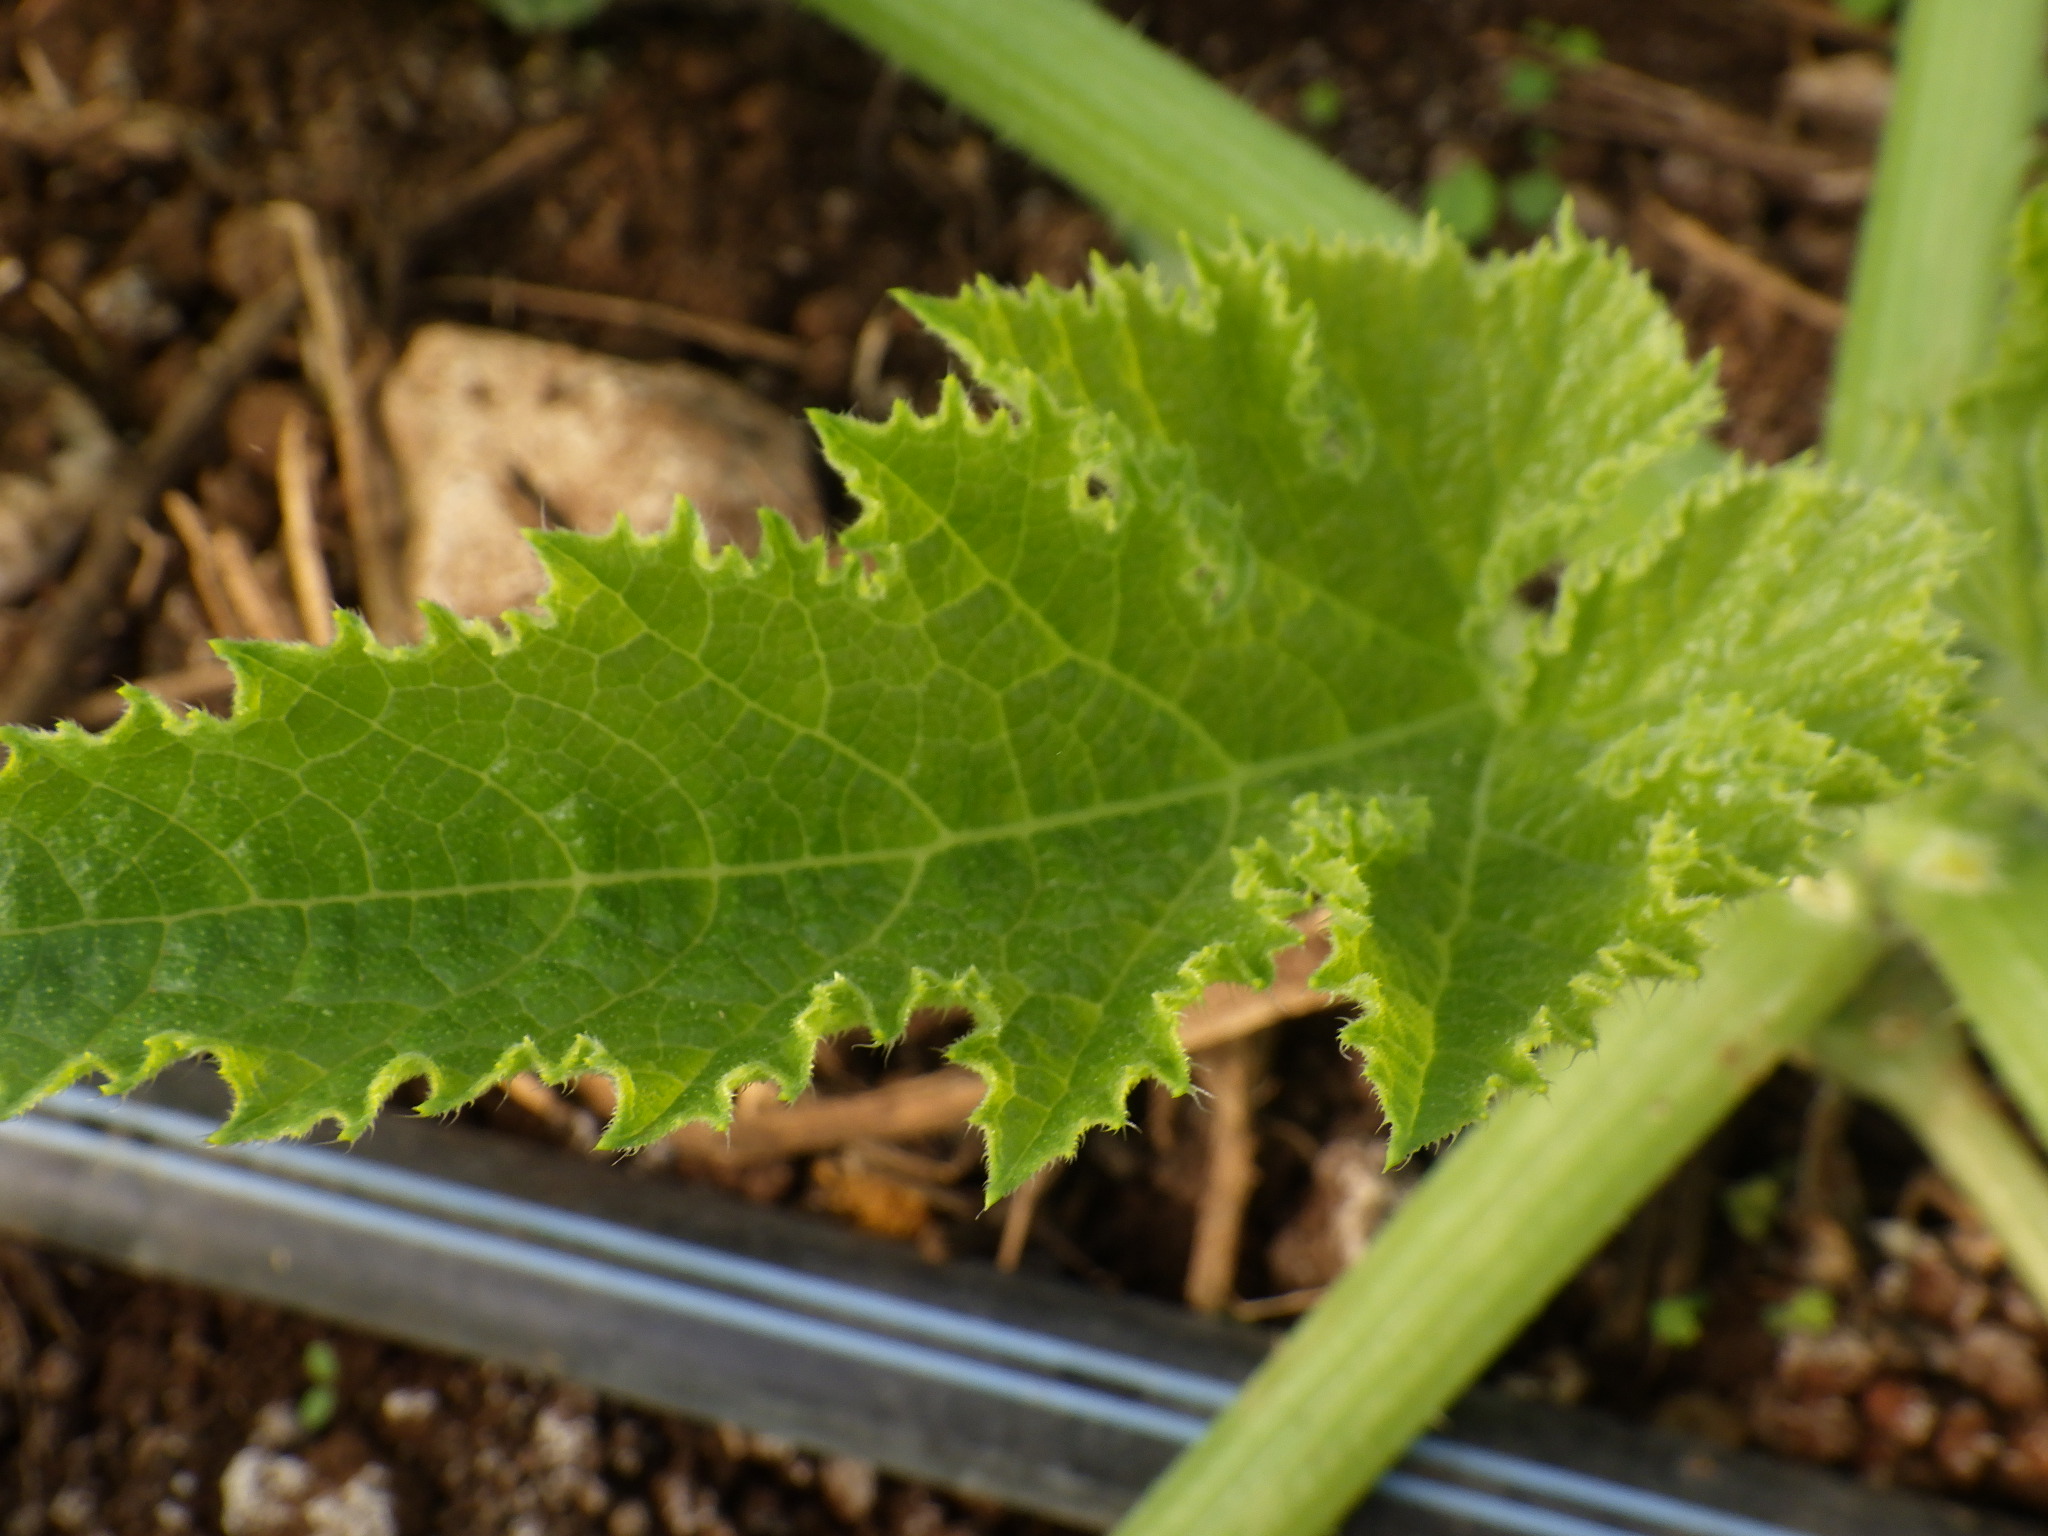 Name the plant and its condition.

zucchini, healthy
